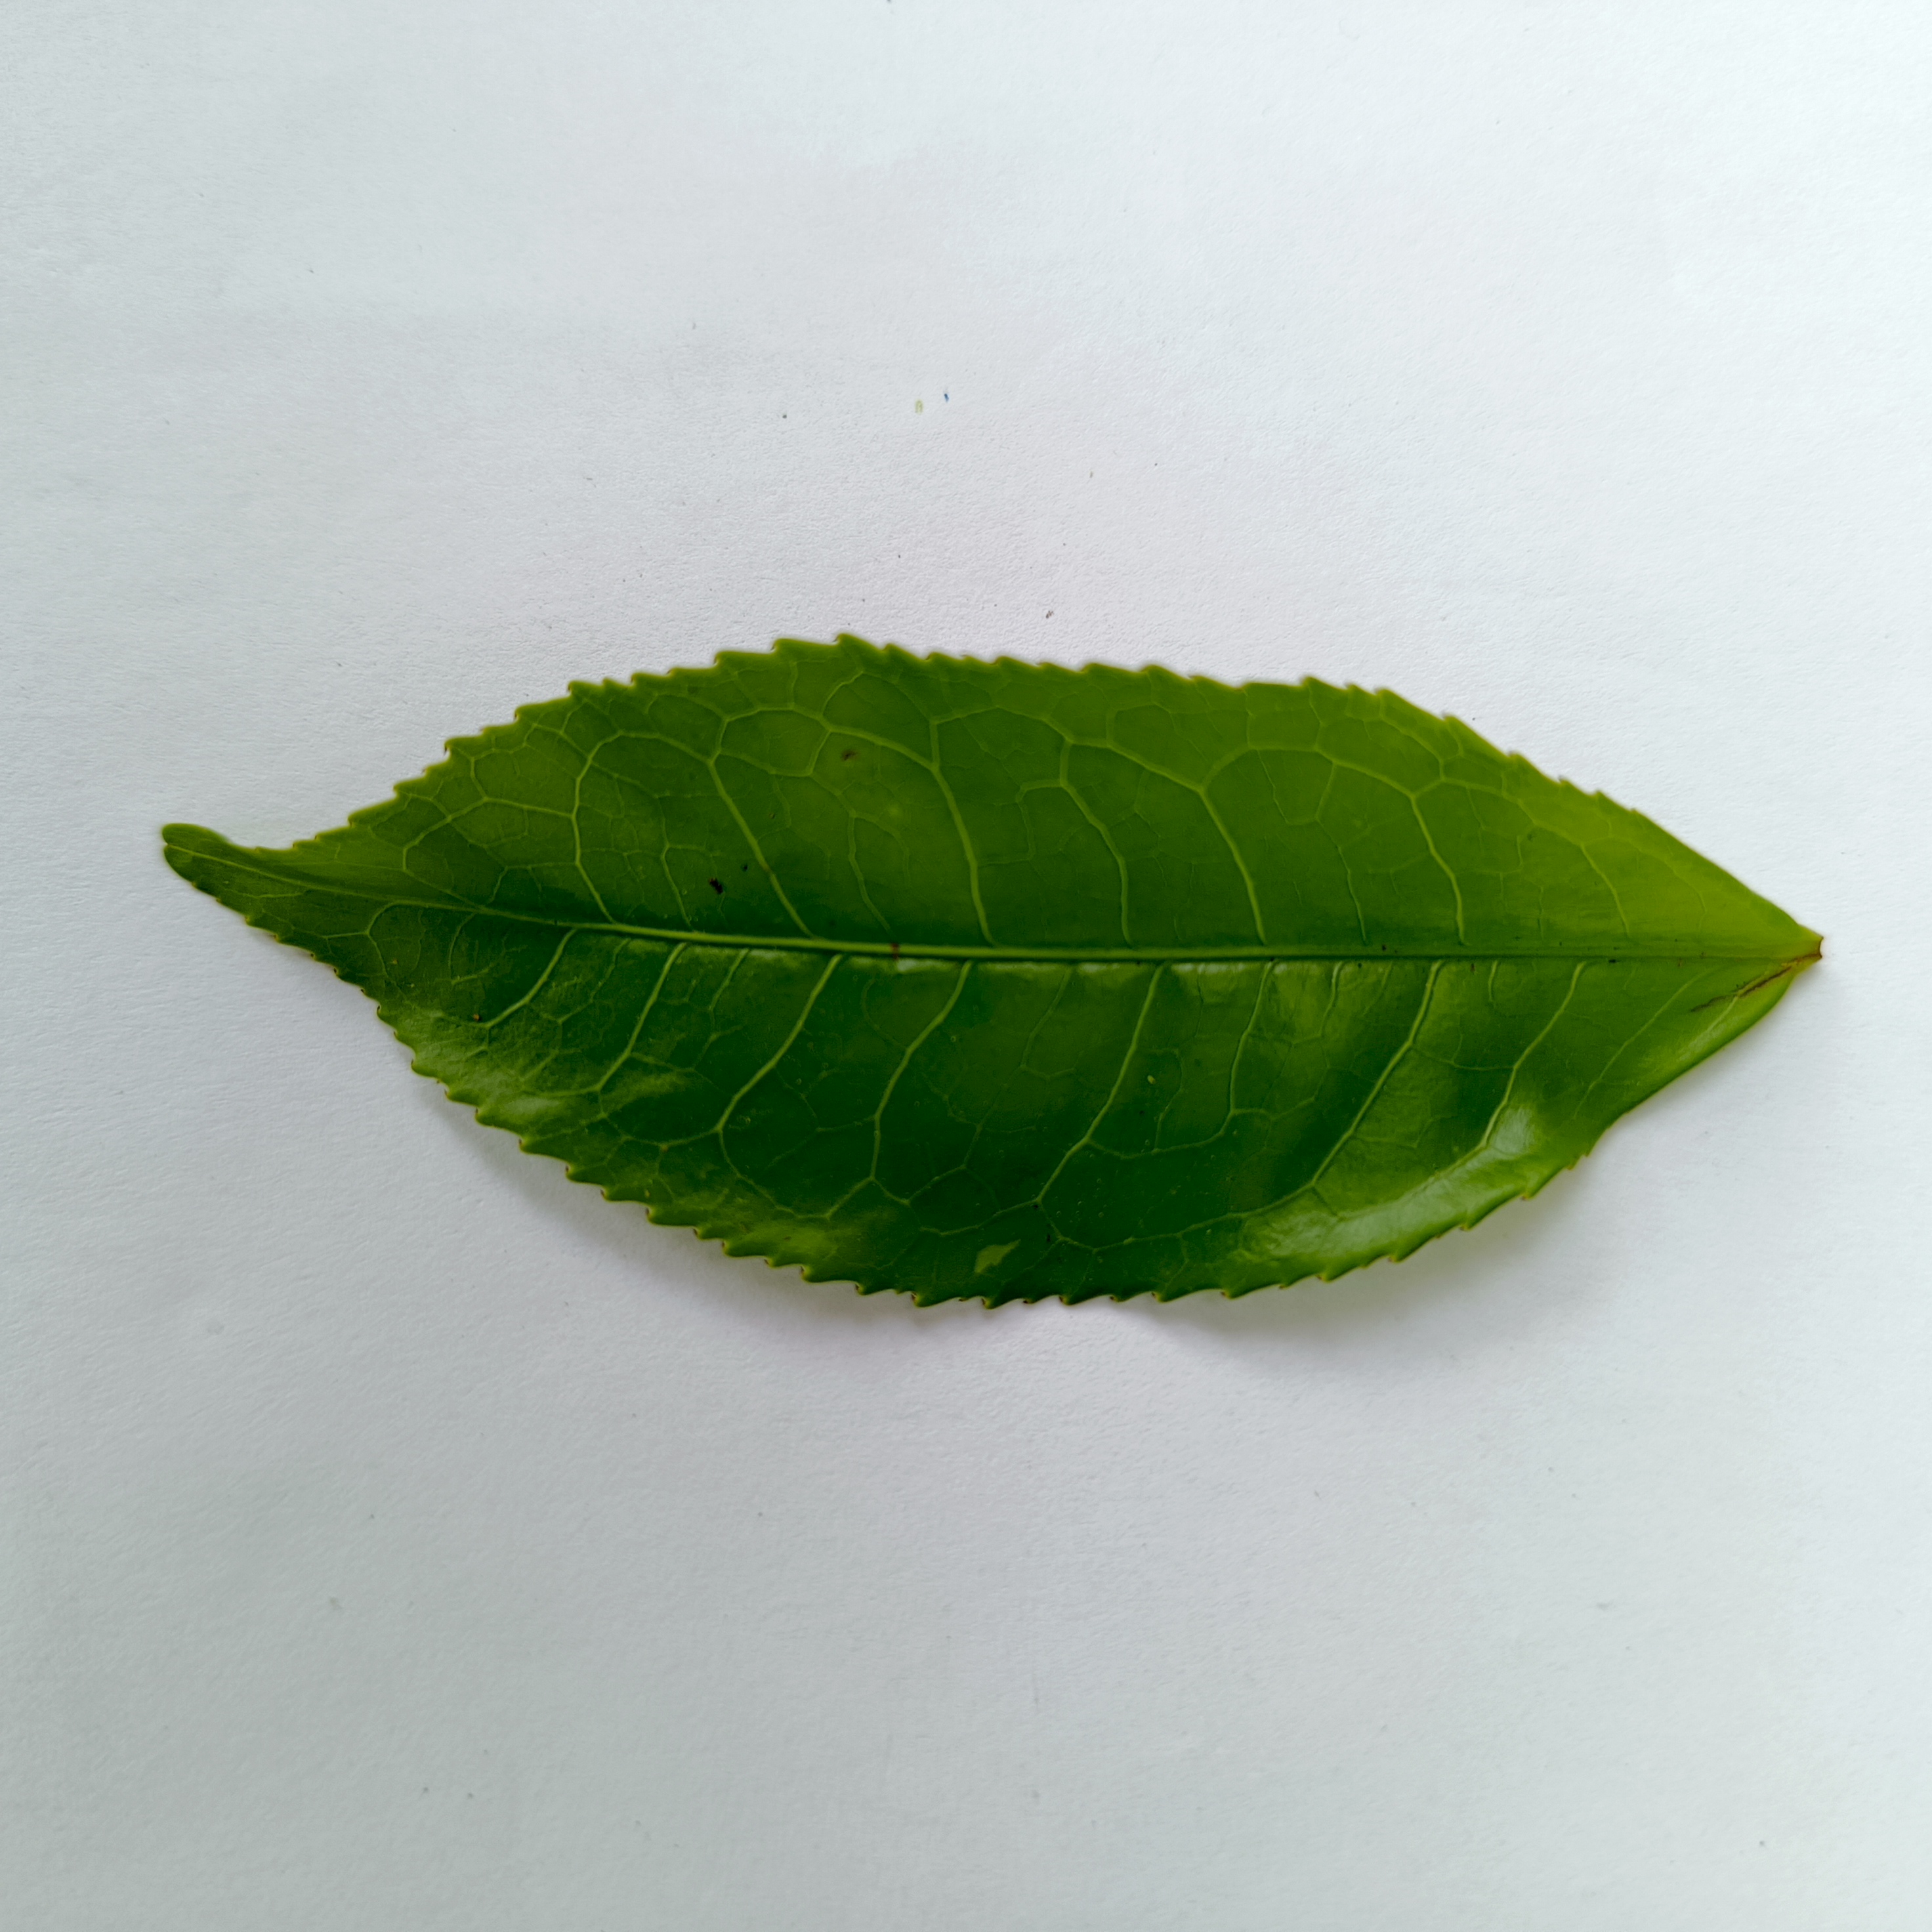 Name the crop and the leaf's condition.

tea, healthy
